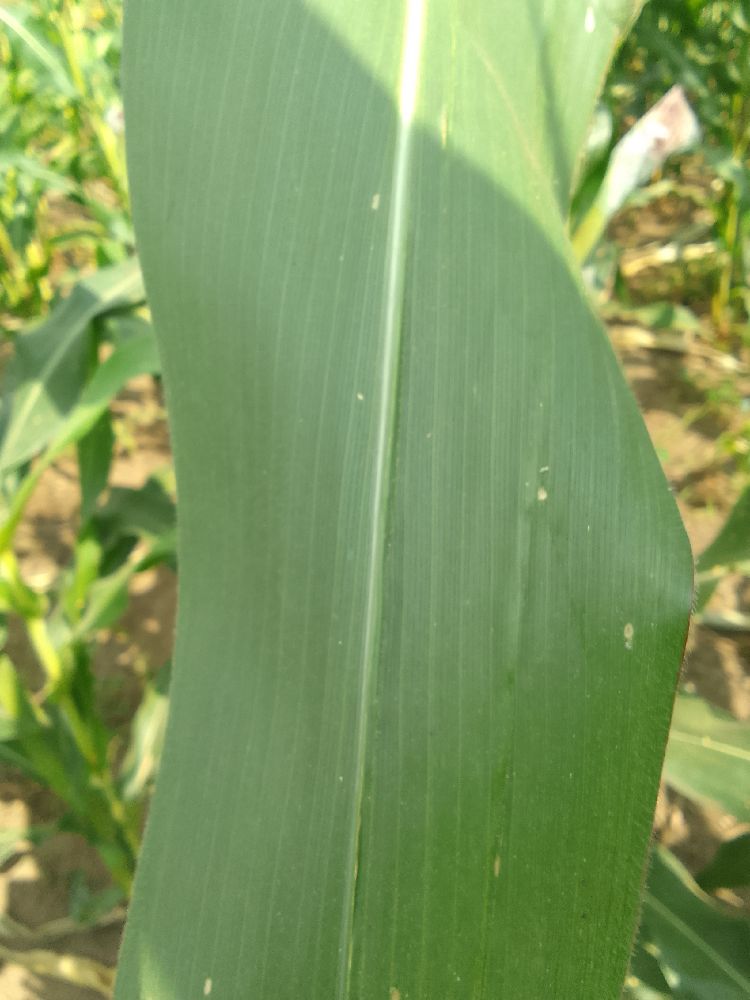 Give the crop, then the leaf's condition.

maize, healthy
